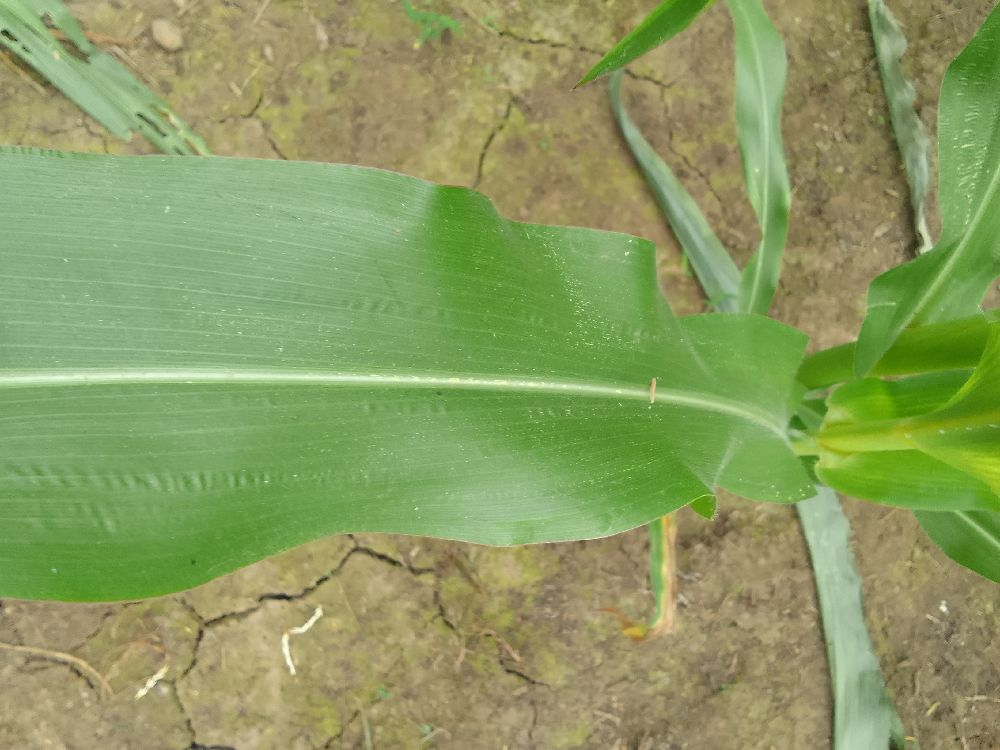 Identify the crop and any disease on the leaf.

maize, healthy
